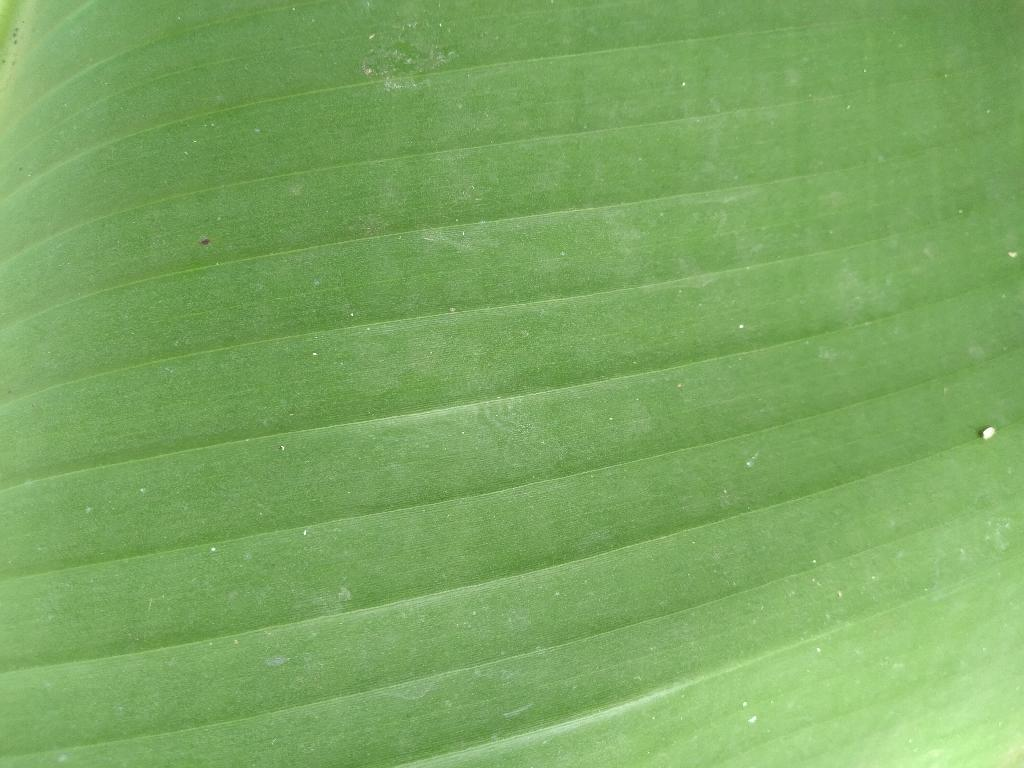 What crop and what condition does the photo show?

banana, healthy
